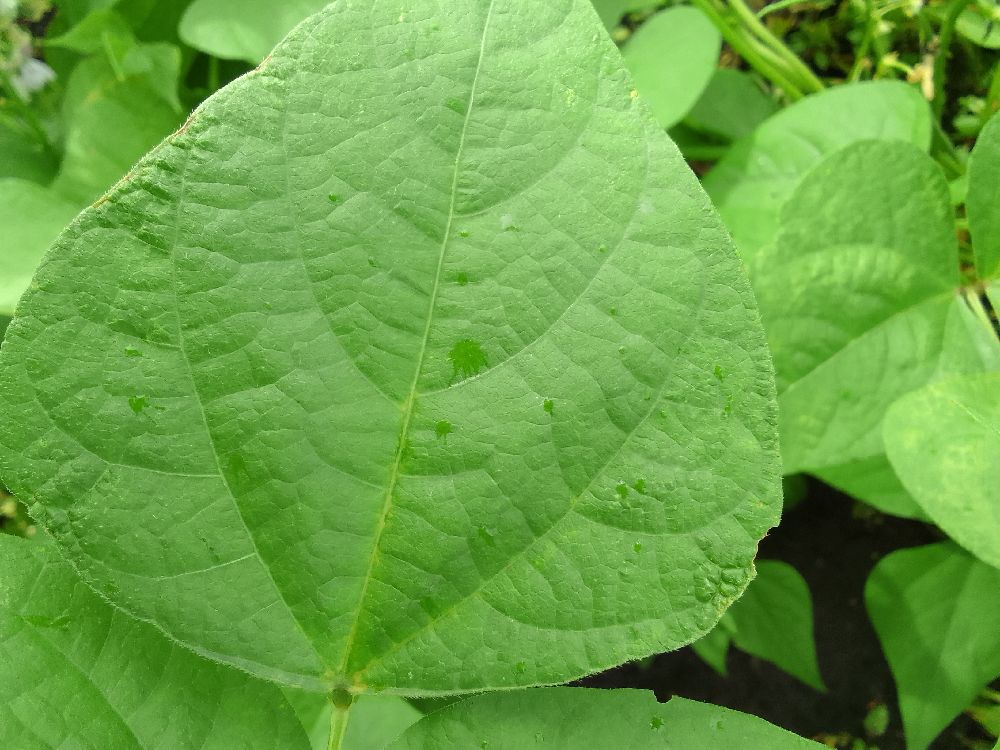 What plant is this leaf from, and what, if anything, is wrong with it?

common bean, healthy
